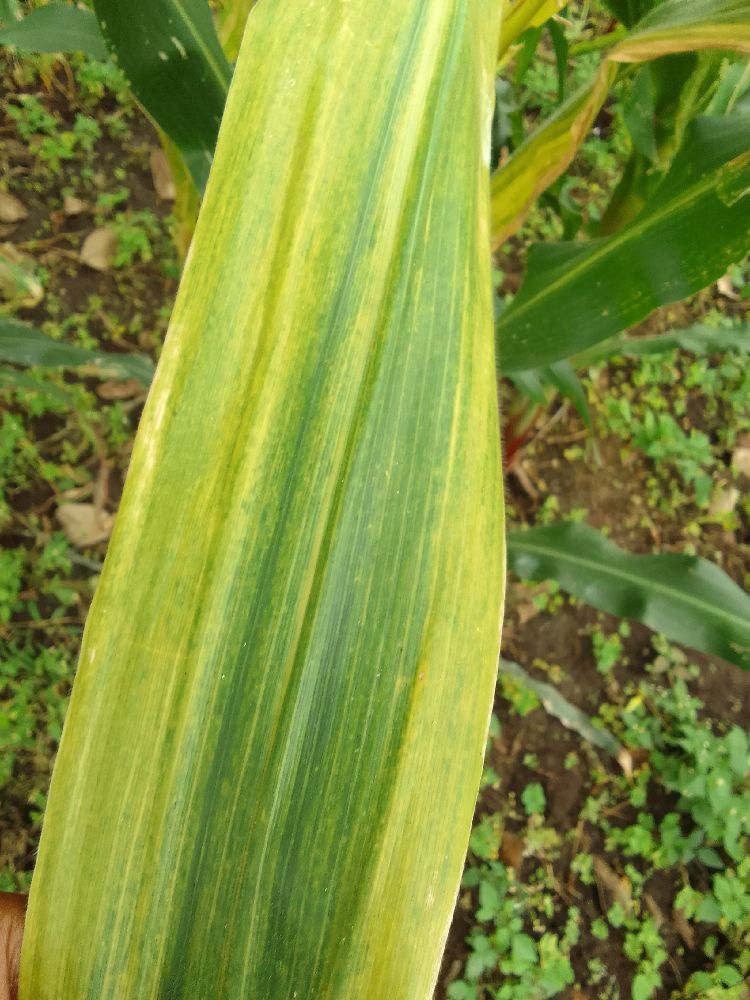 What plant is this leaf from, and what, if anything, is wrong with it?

maize, maize lethal necrosis
